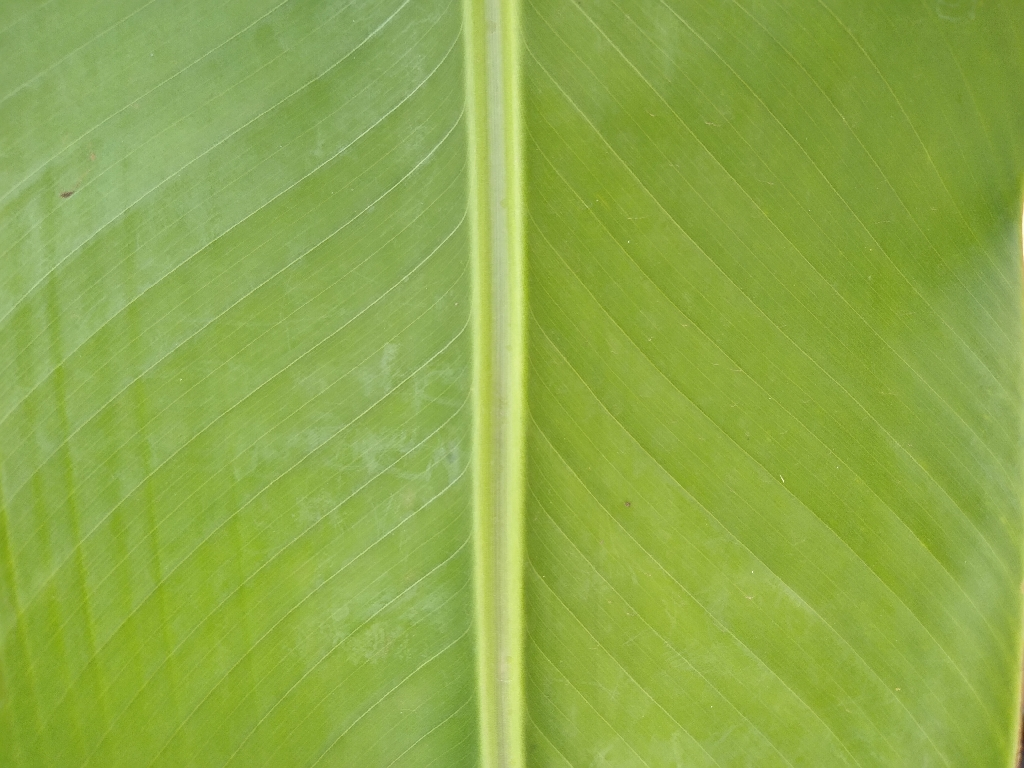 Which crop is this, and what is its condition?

banana, healthy
